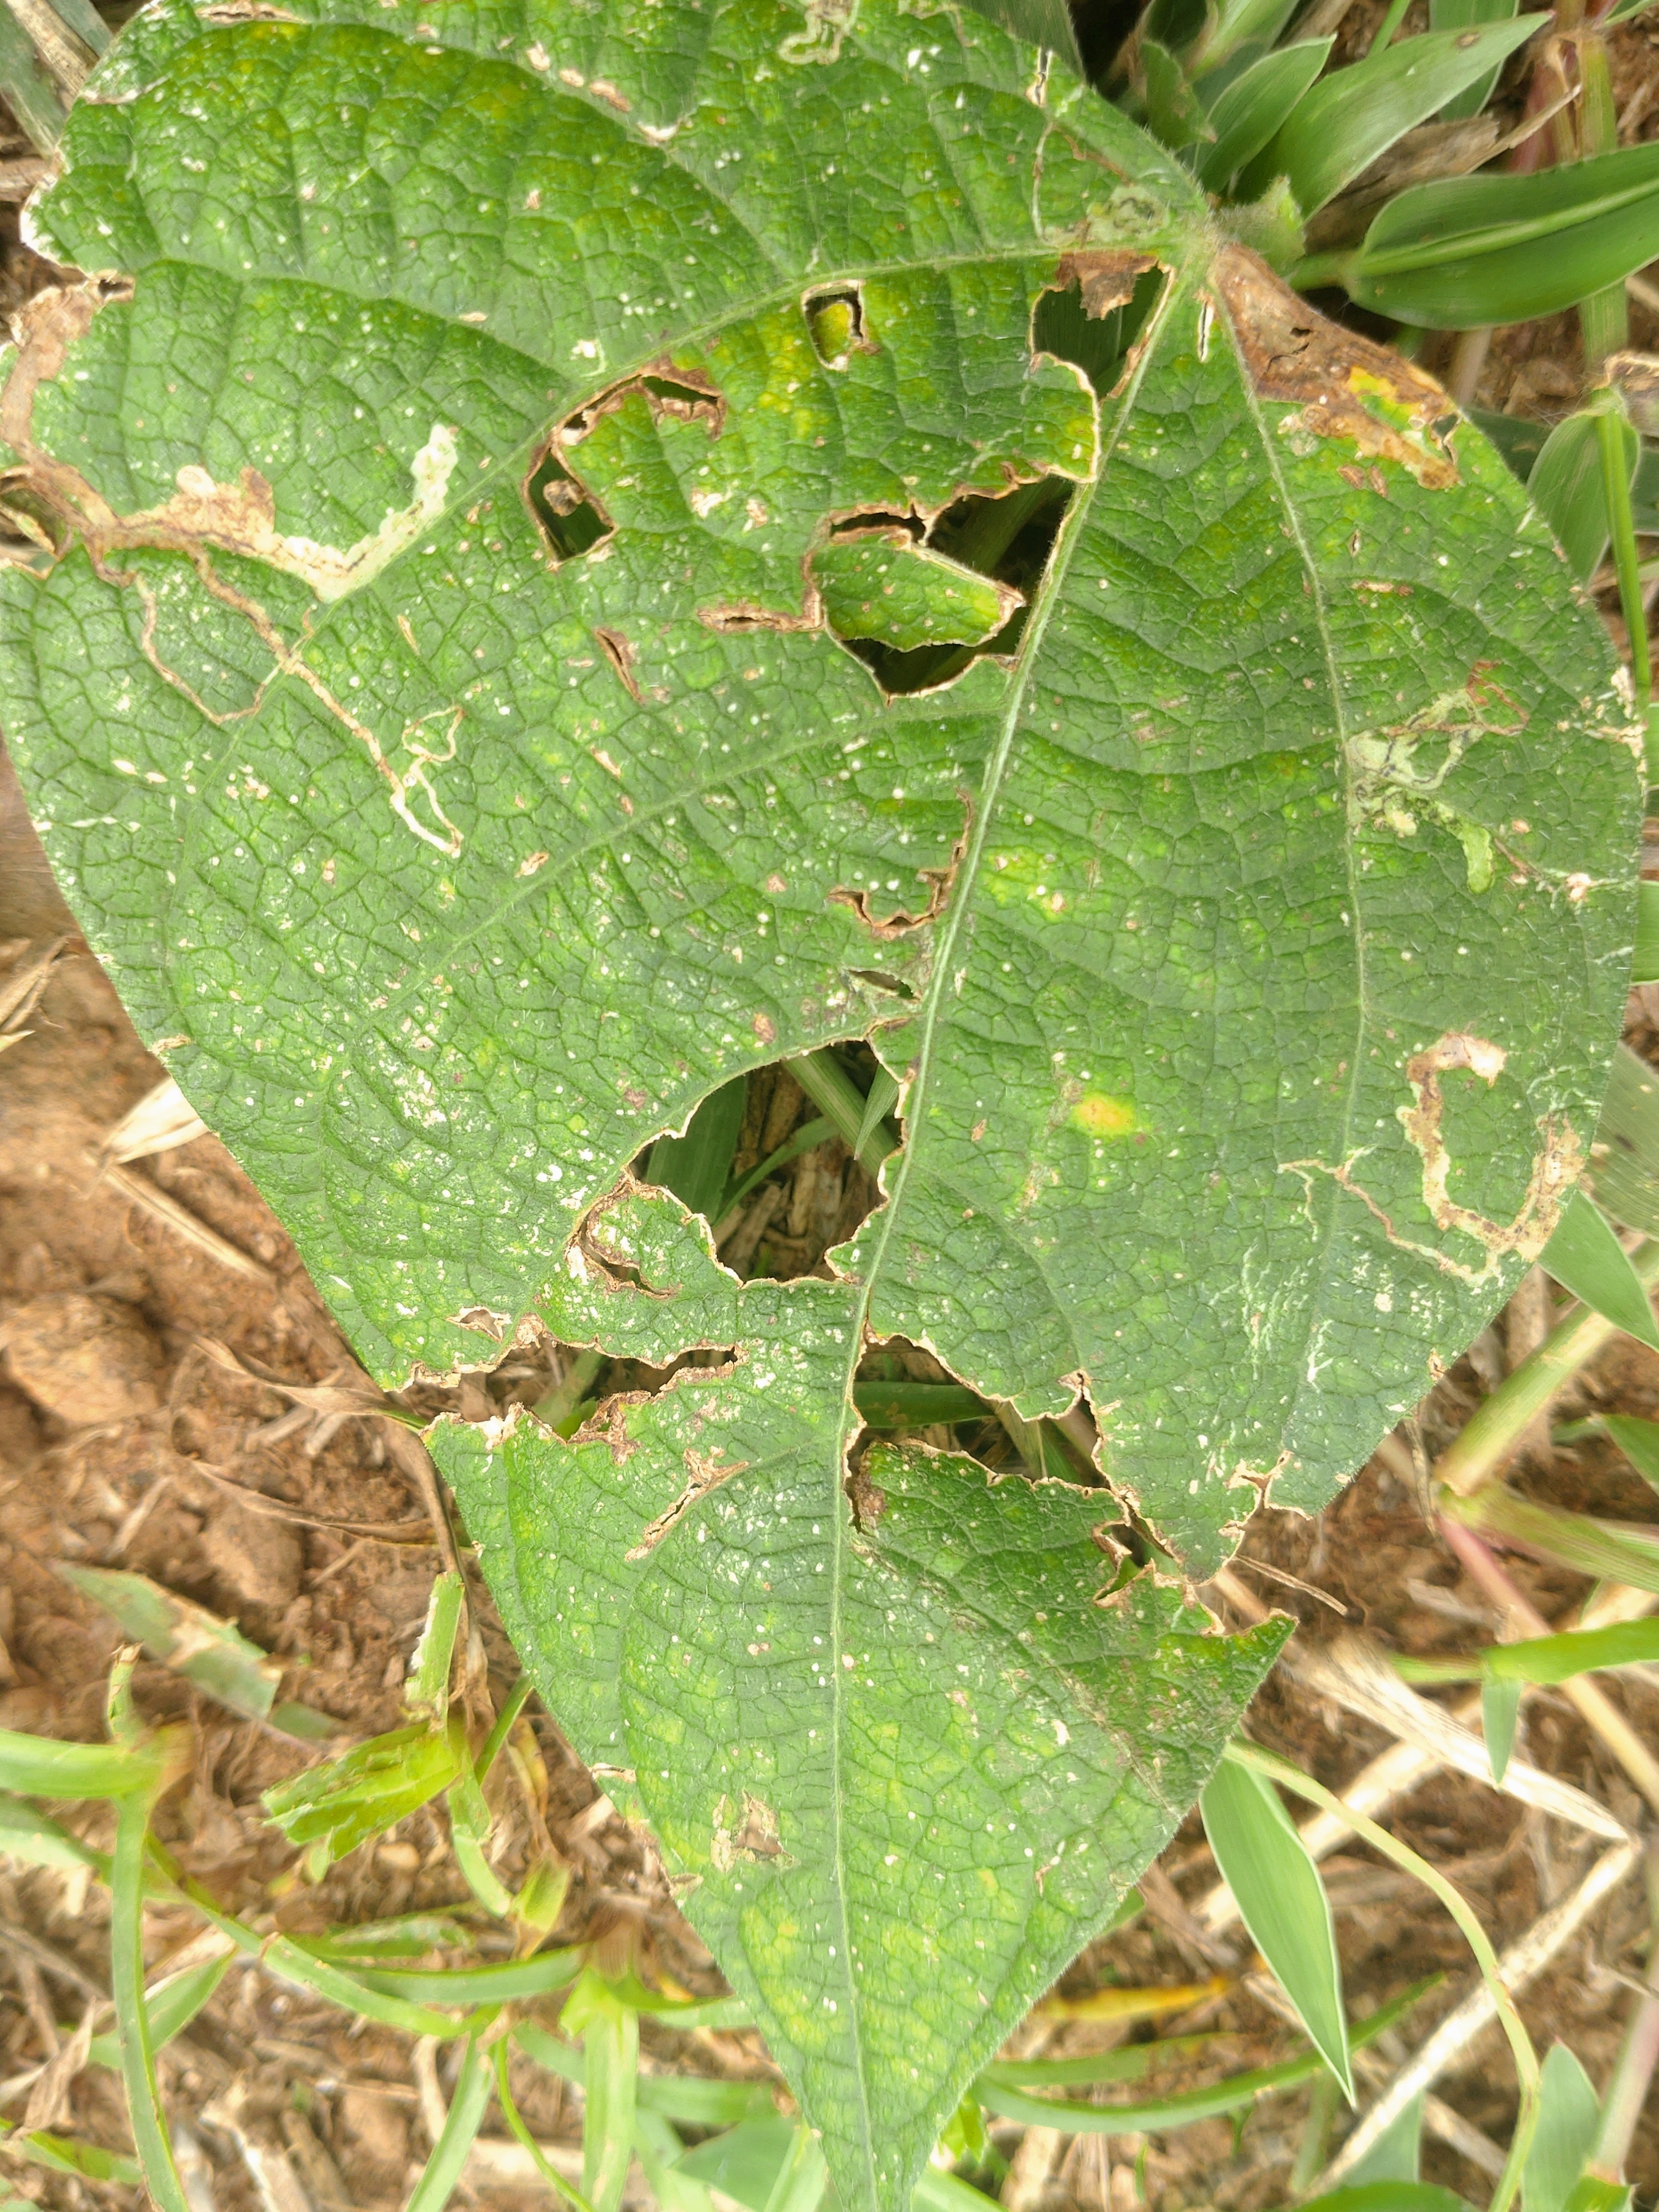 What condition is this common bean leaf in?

anthracnose
